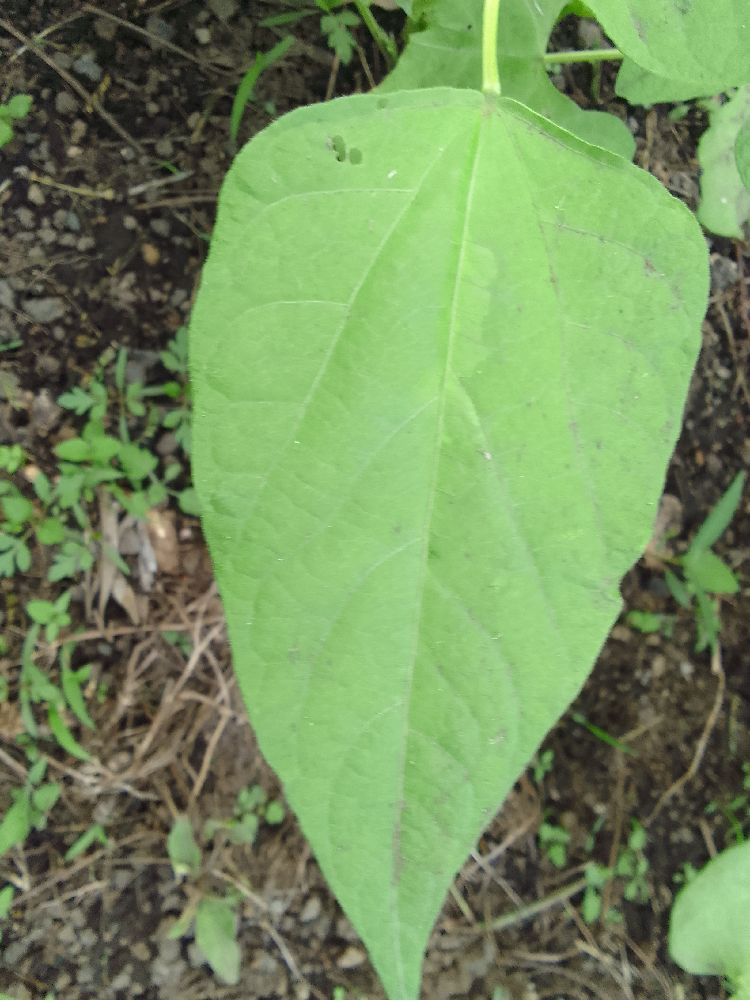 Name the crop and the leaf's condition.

common bean, healthy
